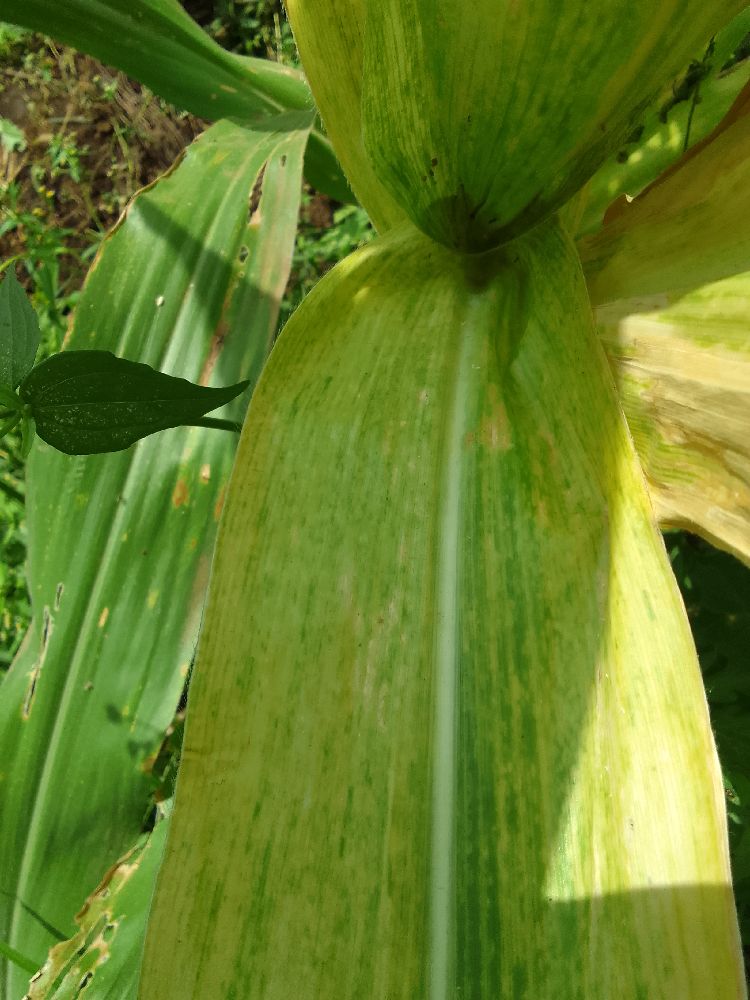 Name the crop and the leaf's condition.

maize, maize lethal necrosis
